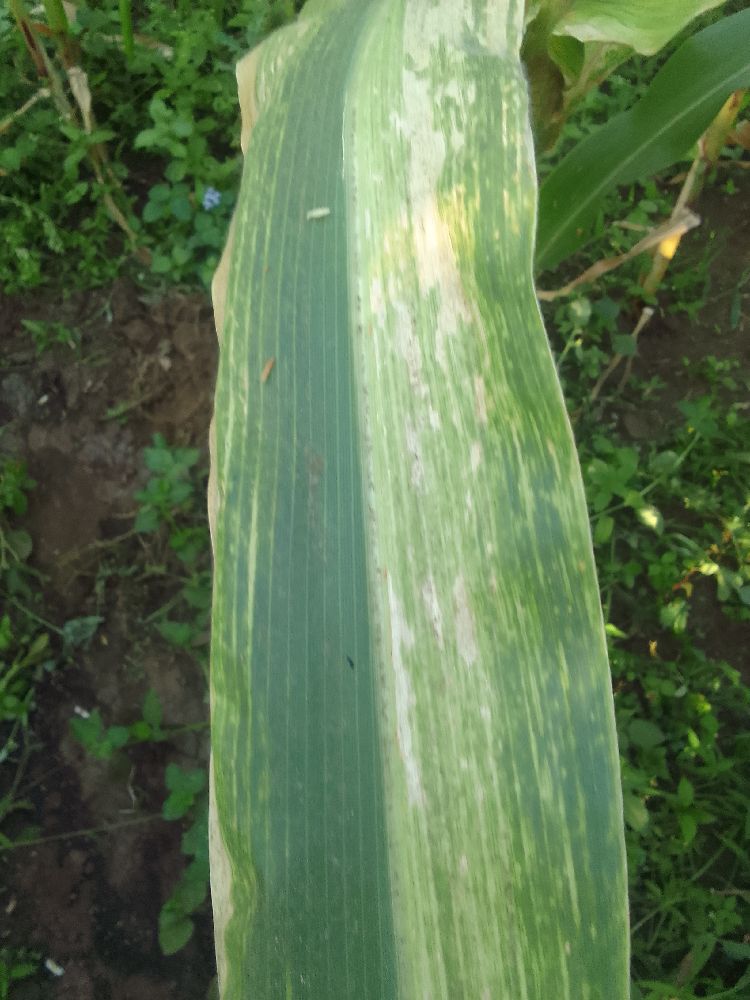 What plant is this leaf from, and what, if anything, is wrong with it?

maize, maize lethal necrosis
